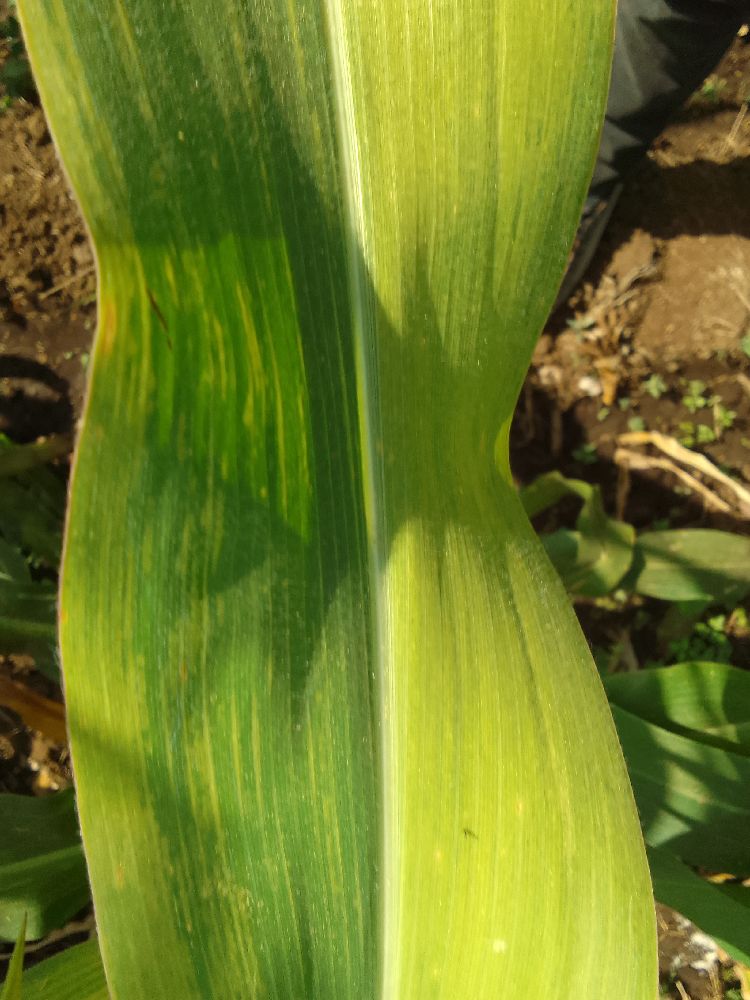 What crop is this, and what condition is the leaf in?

maize, maize lethal necrosis
